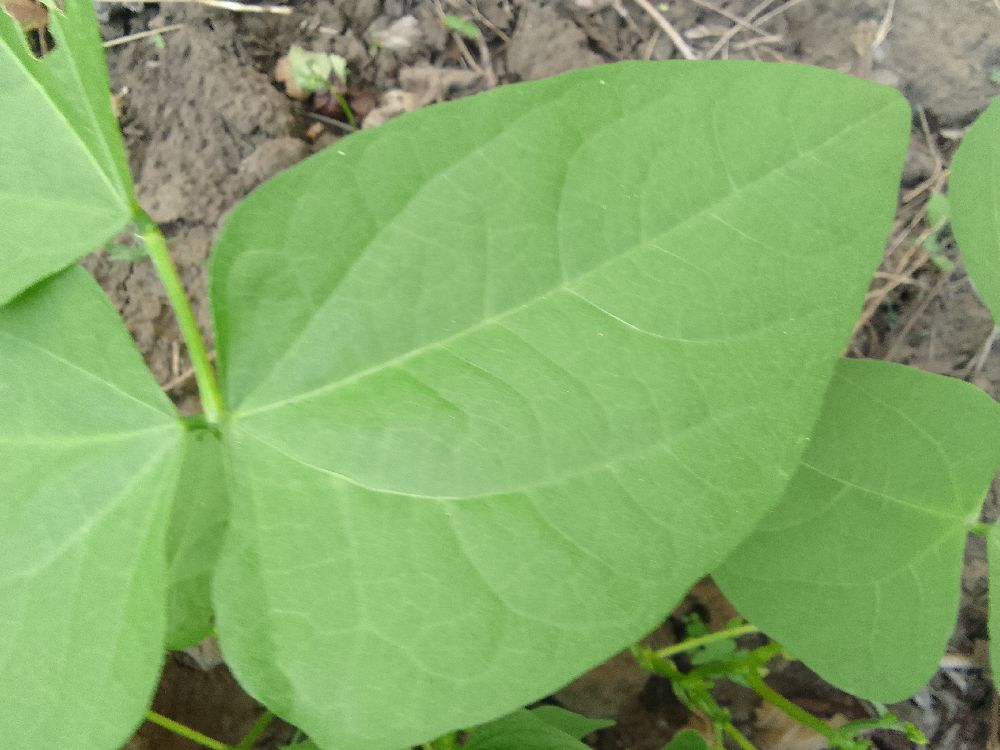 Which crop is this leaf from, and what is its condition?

common bean, healthy
